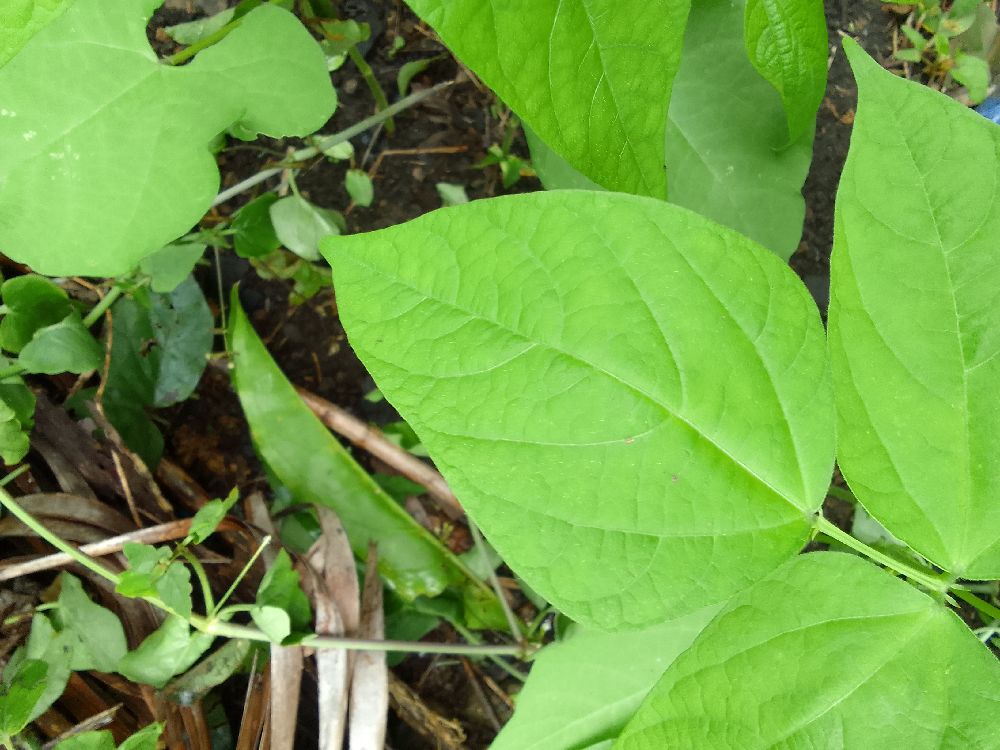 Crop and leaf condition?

common bean, healthy
